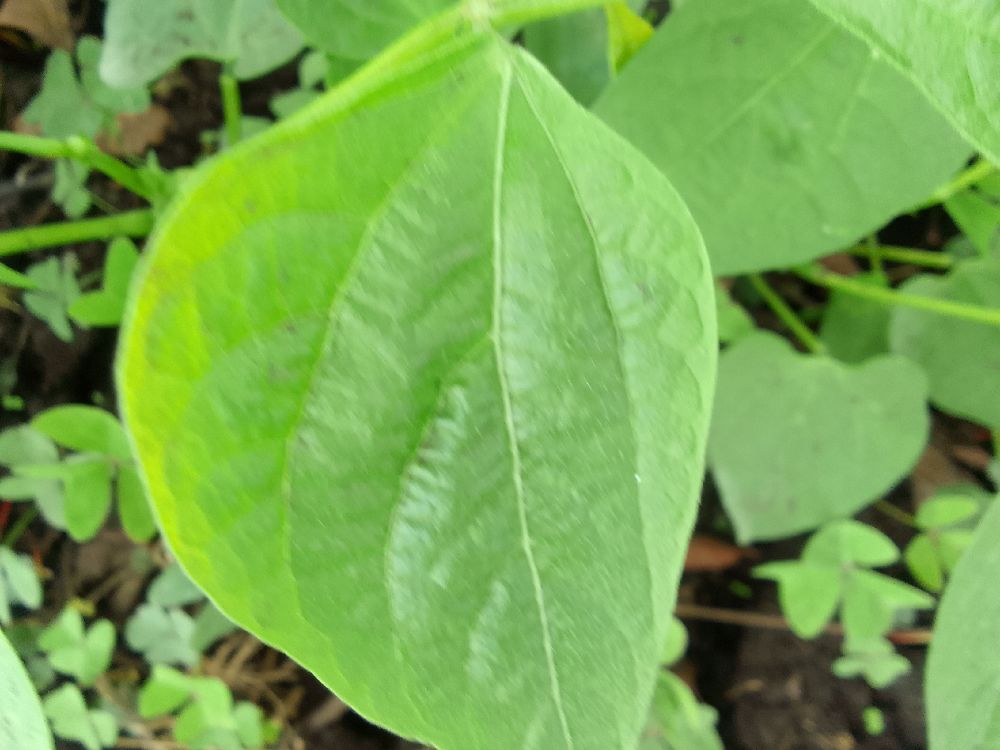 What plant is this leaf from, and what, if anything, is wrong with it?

common bean, healthy
